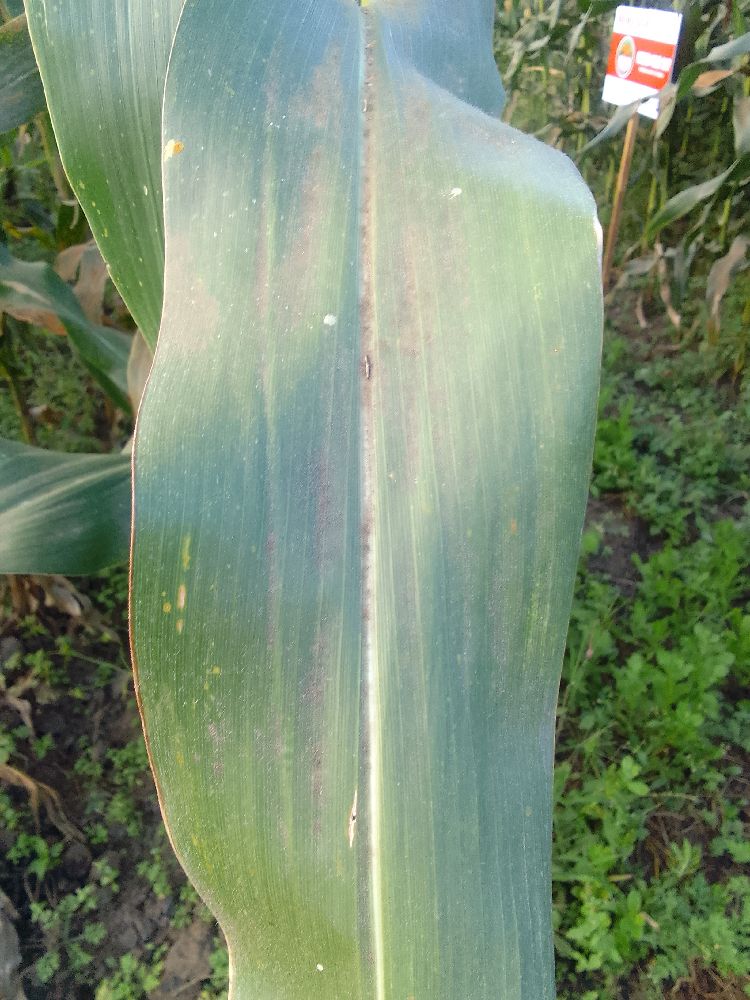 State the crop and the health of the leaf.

maize, healthy
